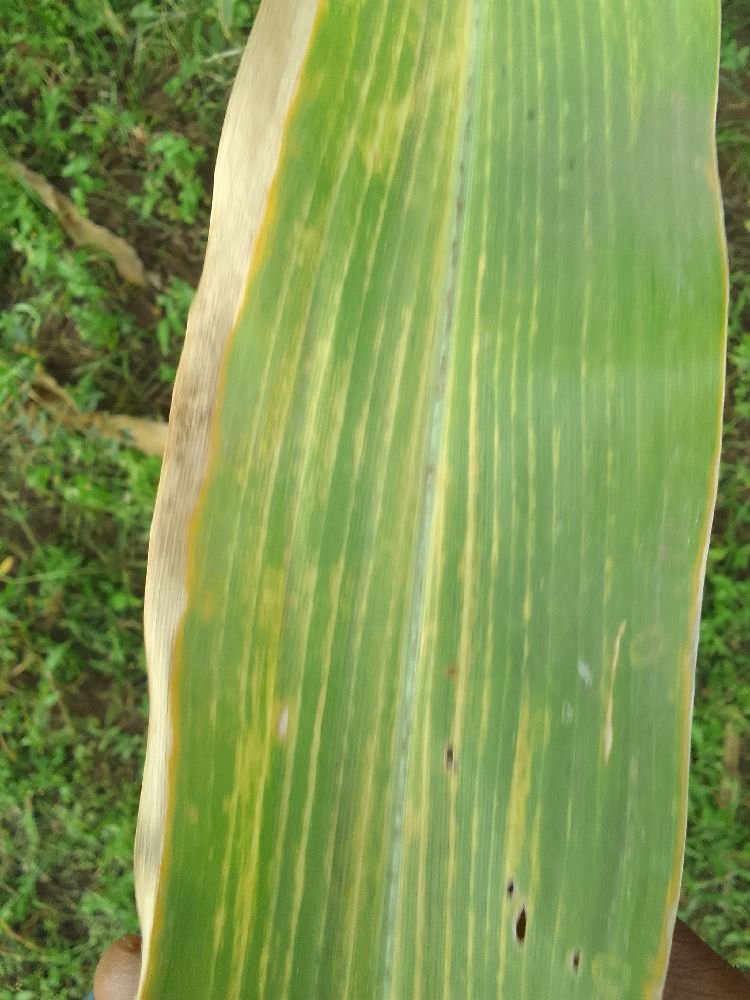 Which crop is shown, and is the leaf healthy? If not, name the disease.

maize, maize lethal necrosis
